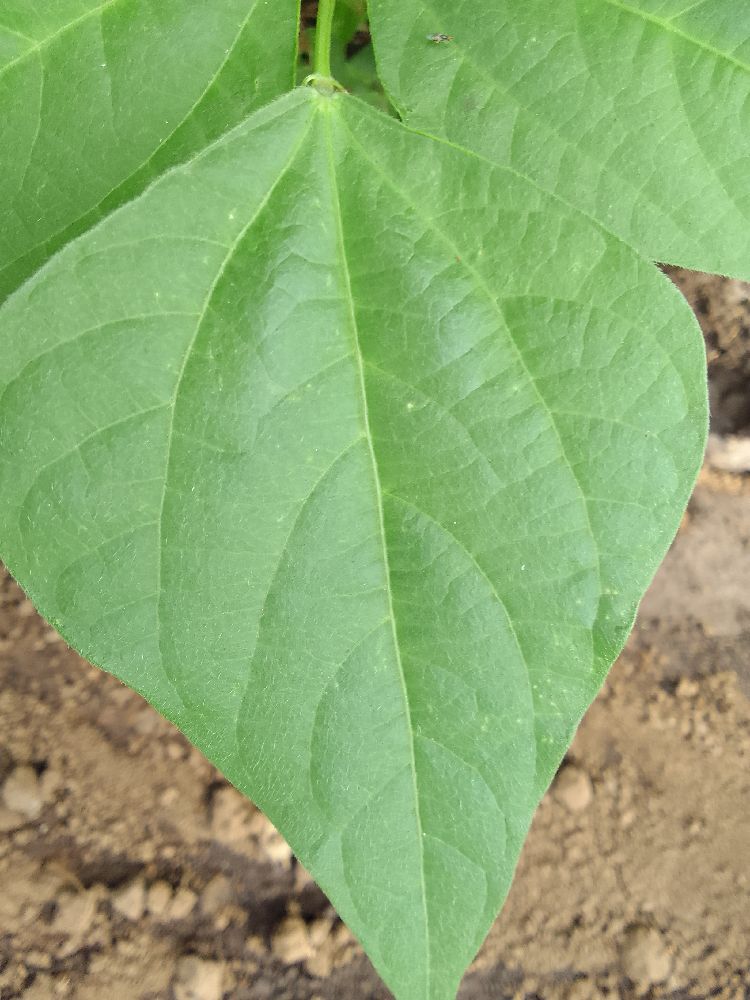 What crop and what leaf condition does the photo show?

common bean, healthy
